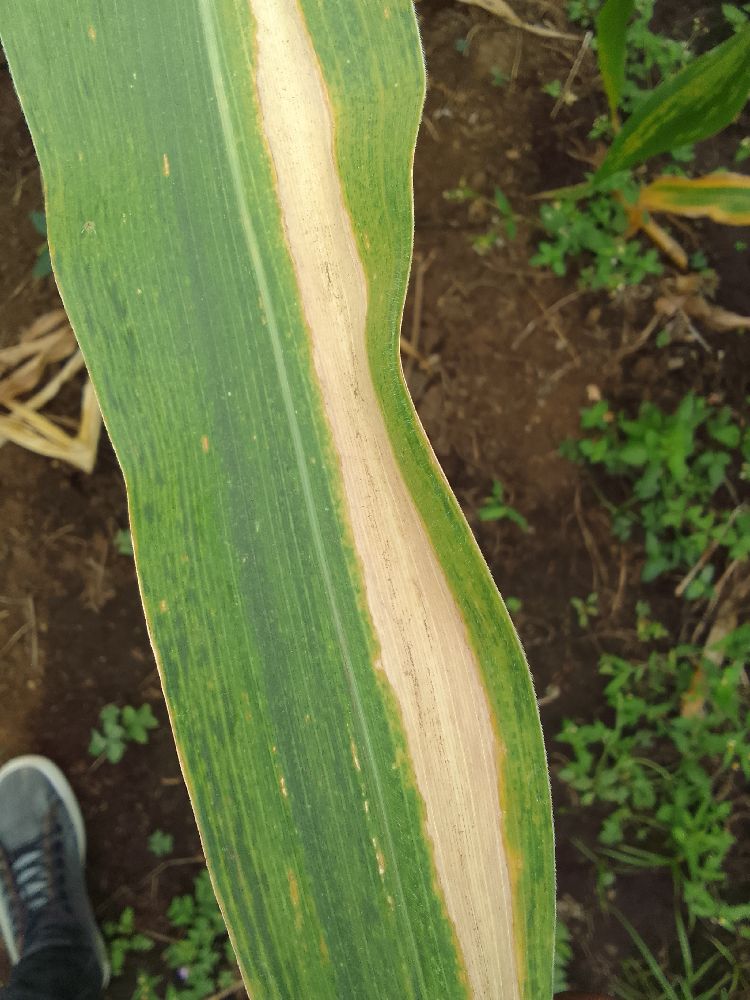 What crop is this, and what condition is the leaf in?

maize, maize lethal necrosis
